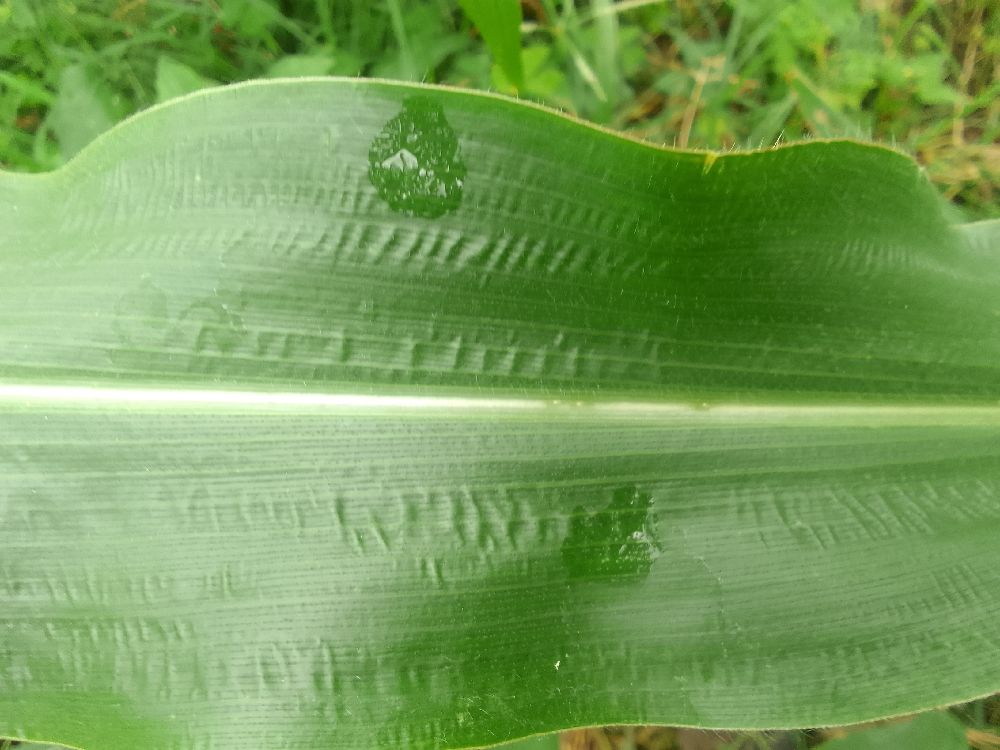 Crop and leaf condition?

maize, healthy
